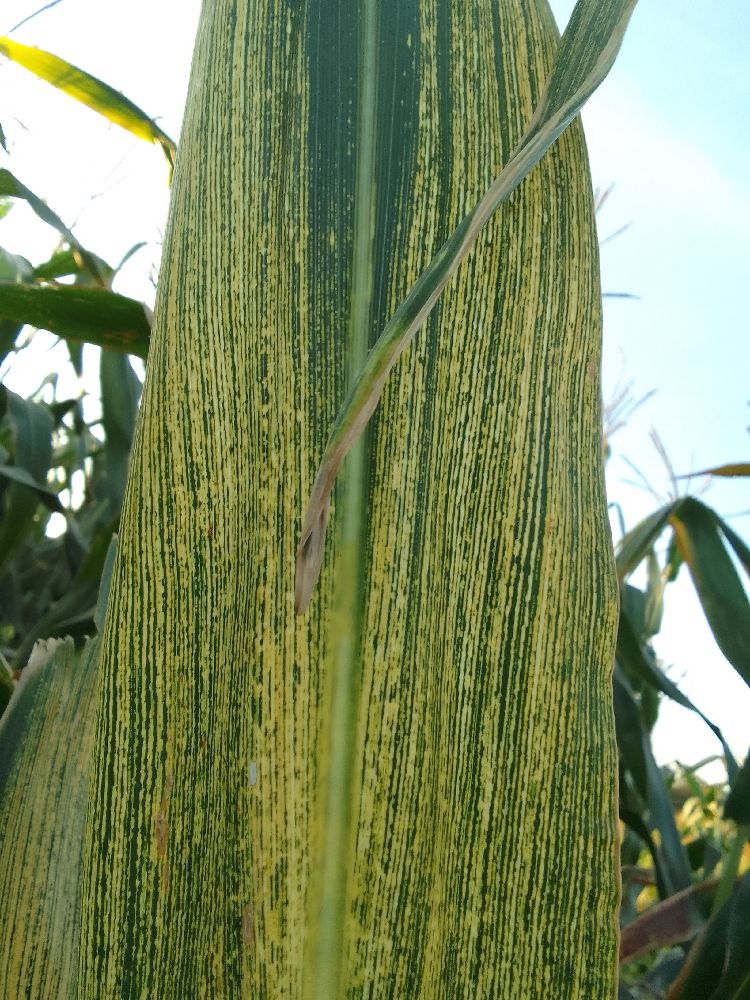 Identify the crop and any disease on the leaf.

maize, maize streak virus
